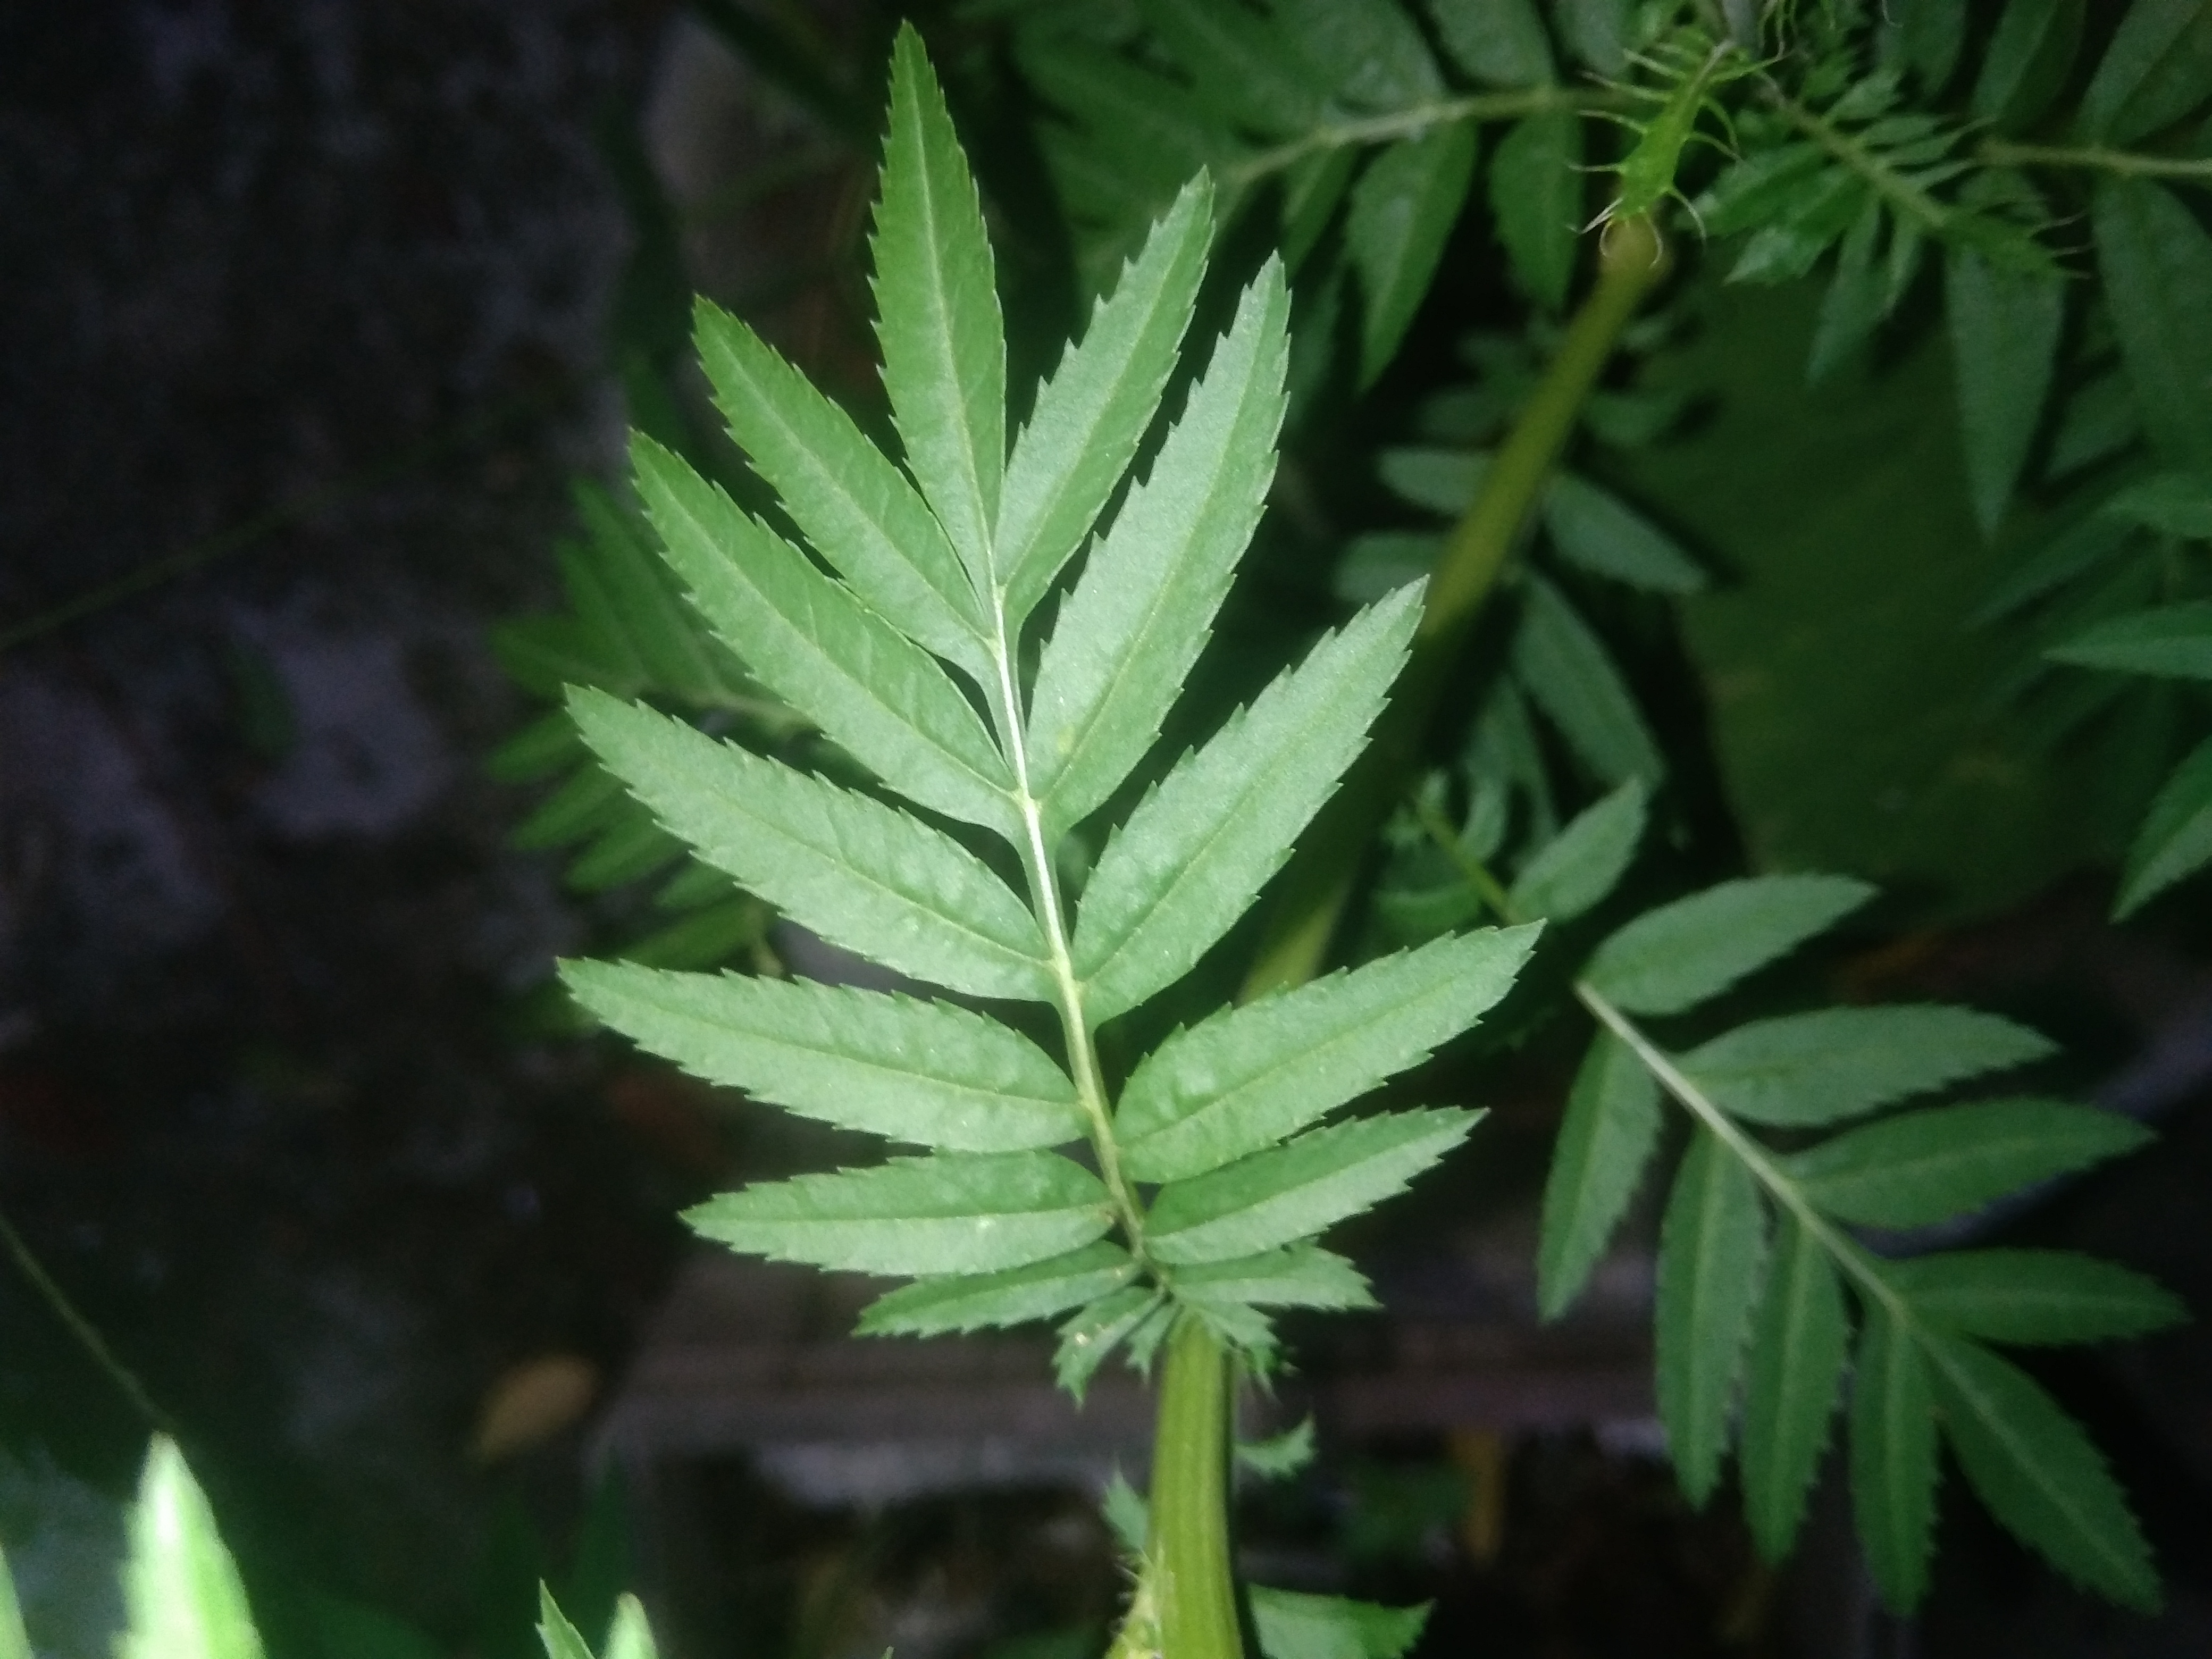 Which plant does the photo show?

marigold
